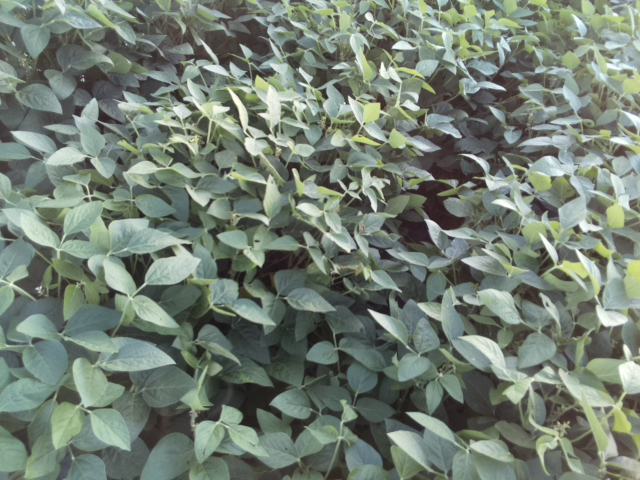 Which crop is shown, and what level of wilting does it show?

soybean, leaves with no wilting
